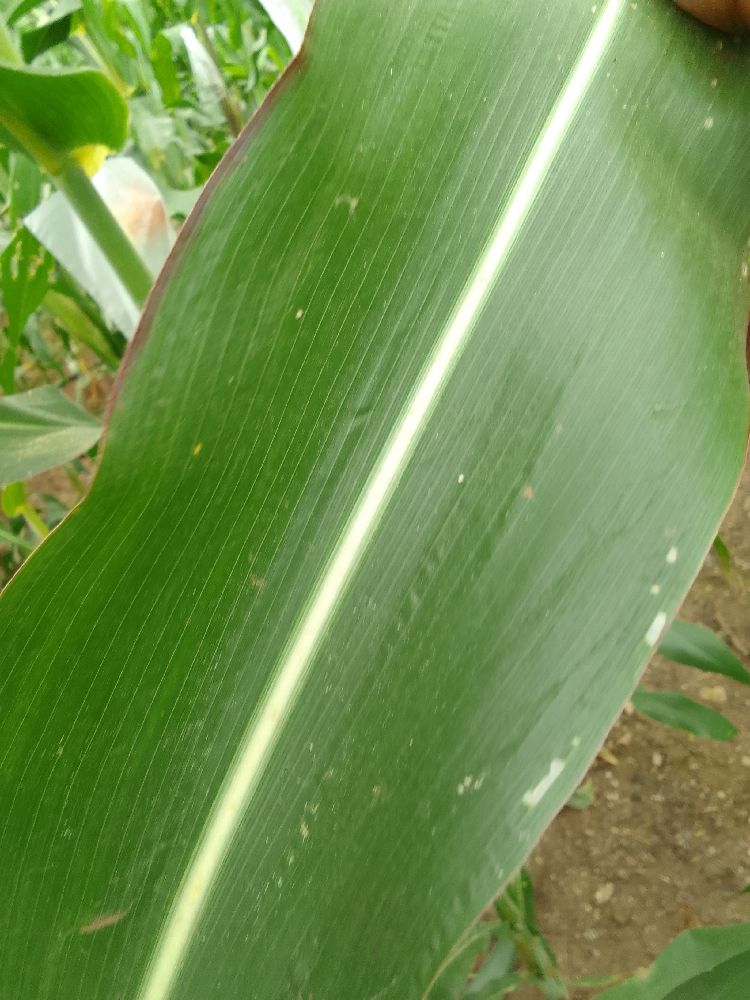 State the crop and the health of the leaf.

maize, healthy
